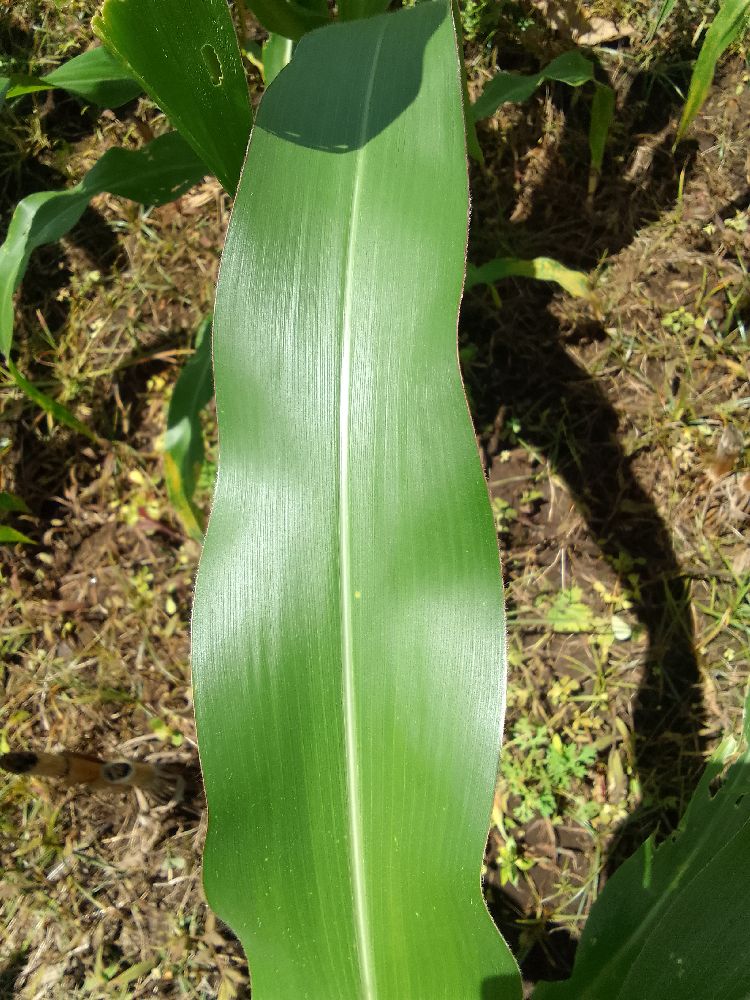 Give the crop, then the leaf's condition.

maize, healthy
